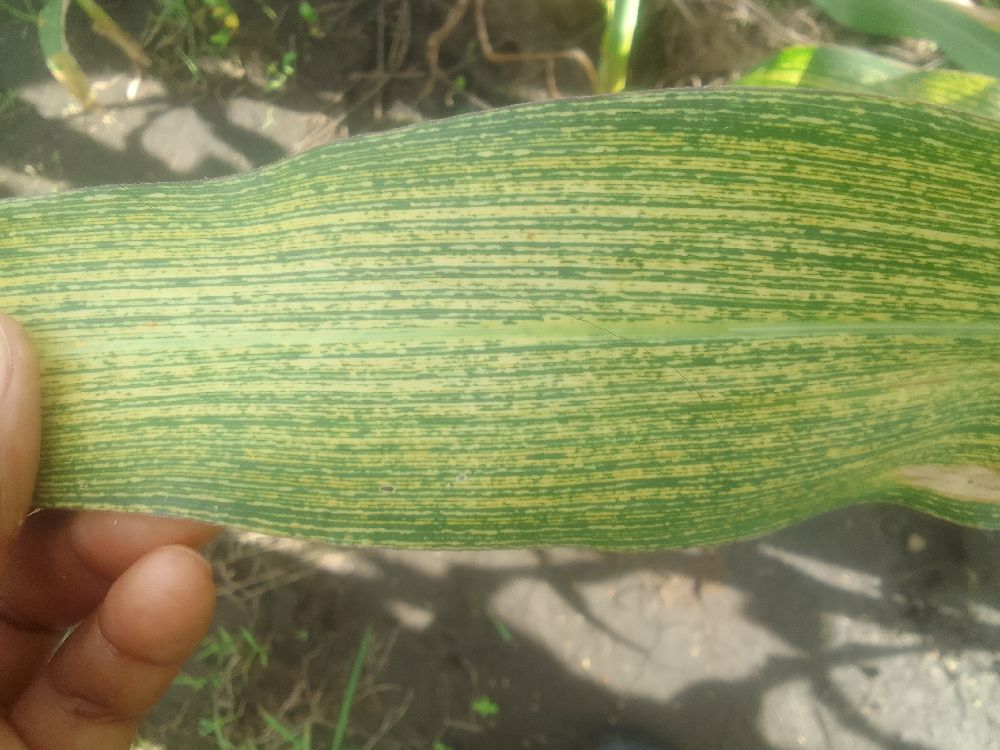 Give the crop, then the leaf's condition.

maize, maize streak virus
